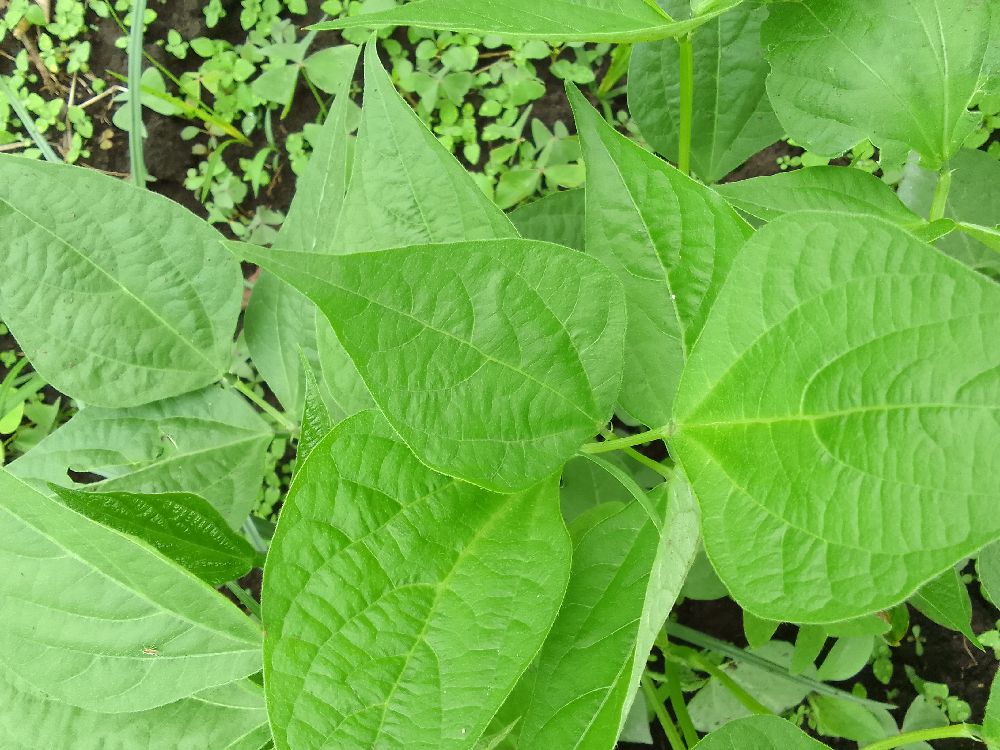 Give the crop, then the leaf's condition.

common bean, healthy
